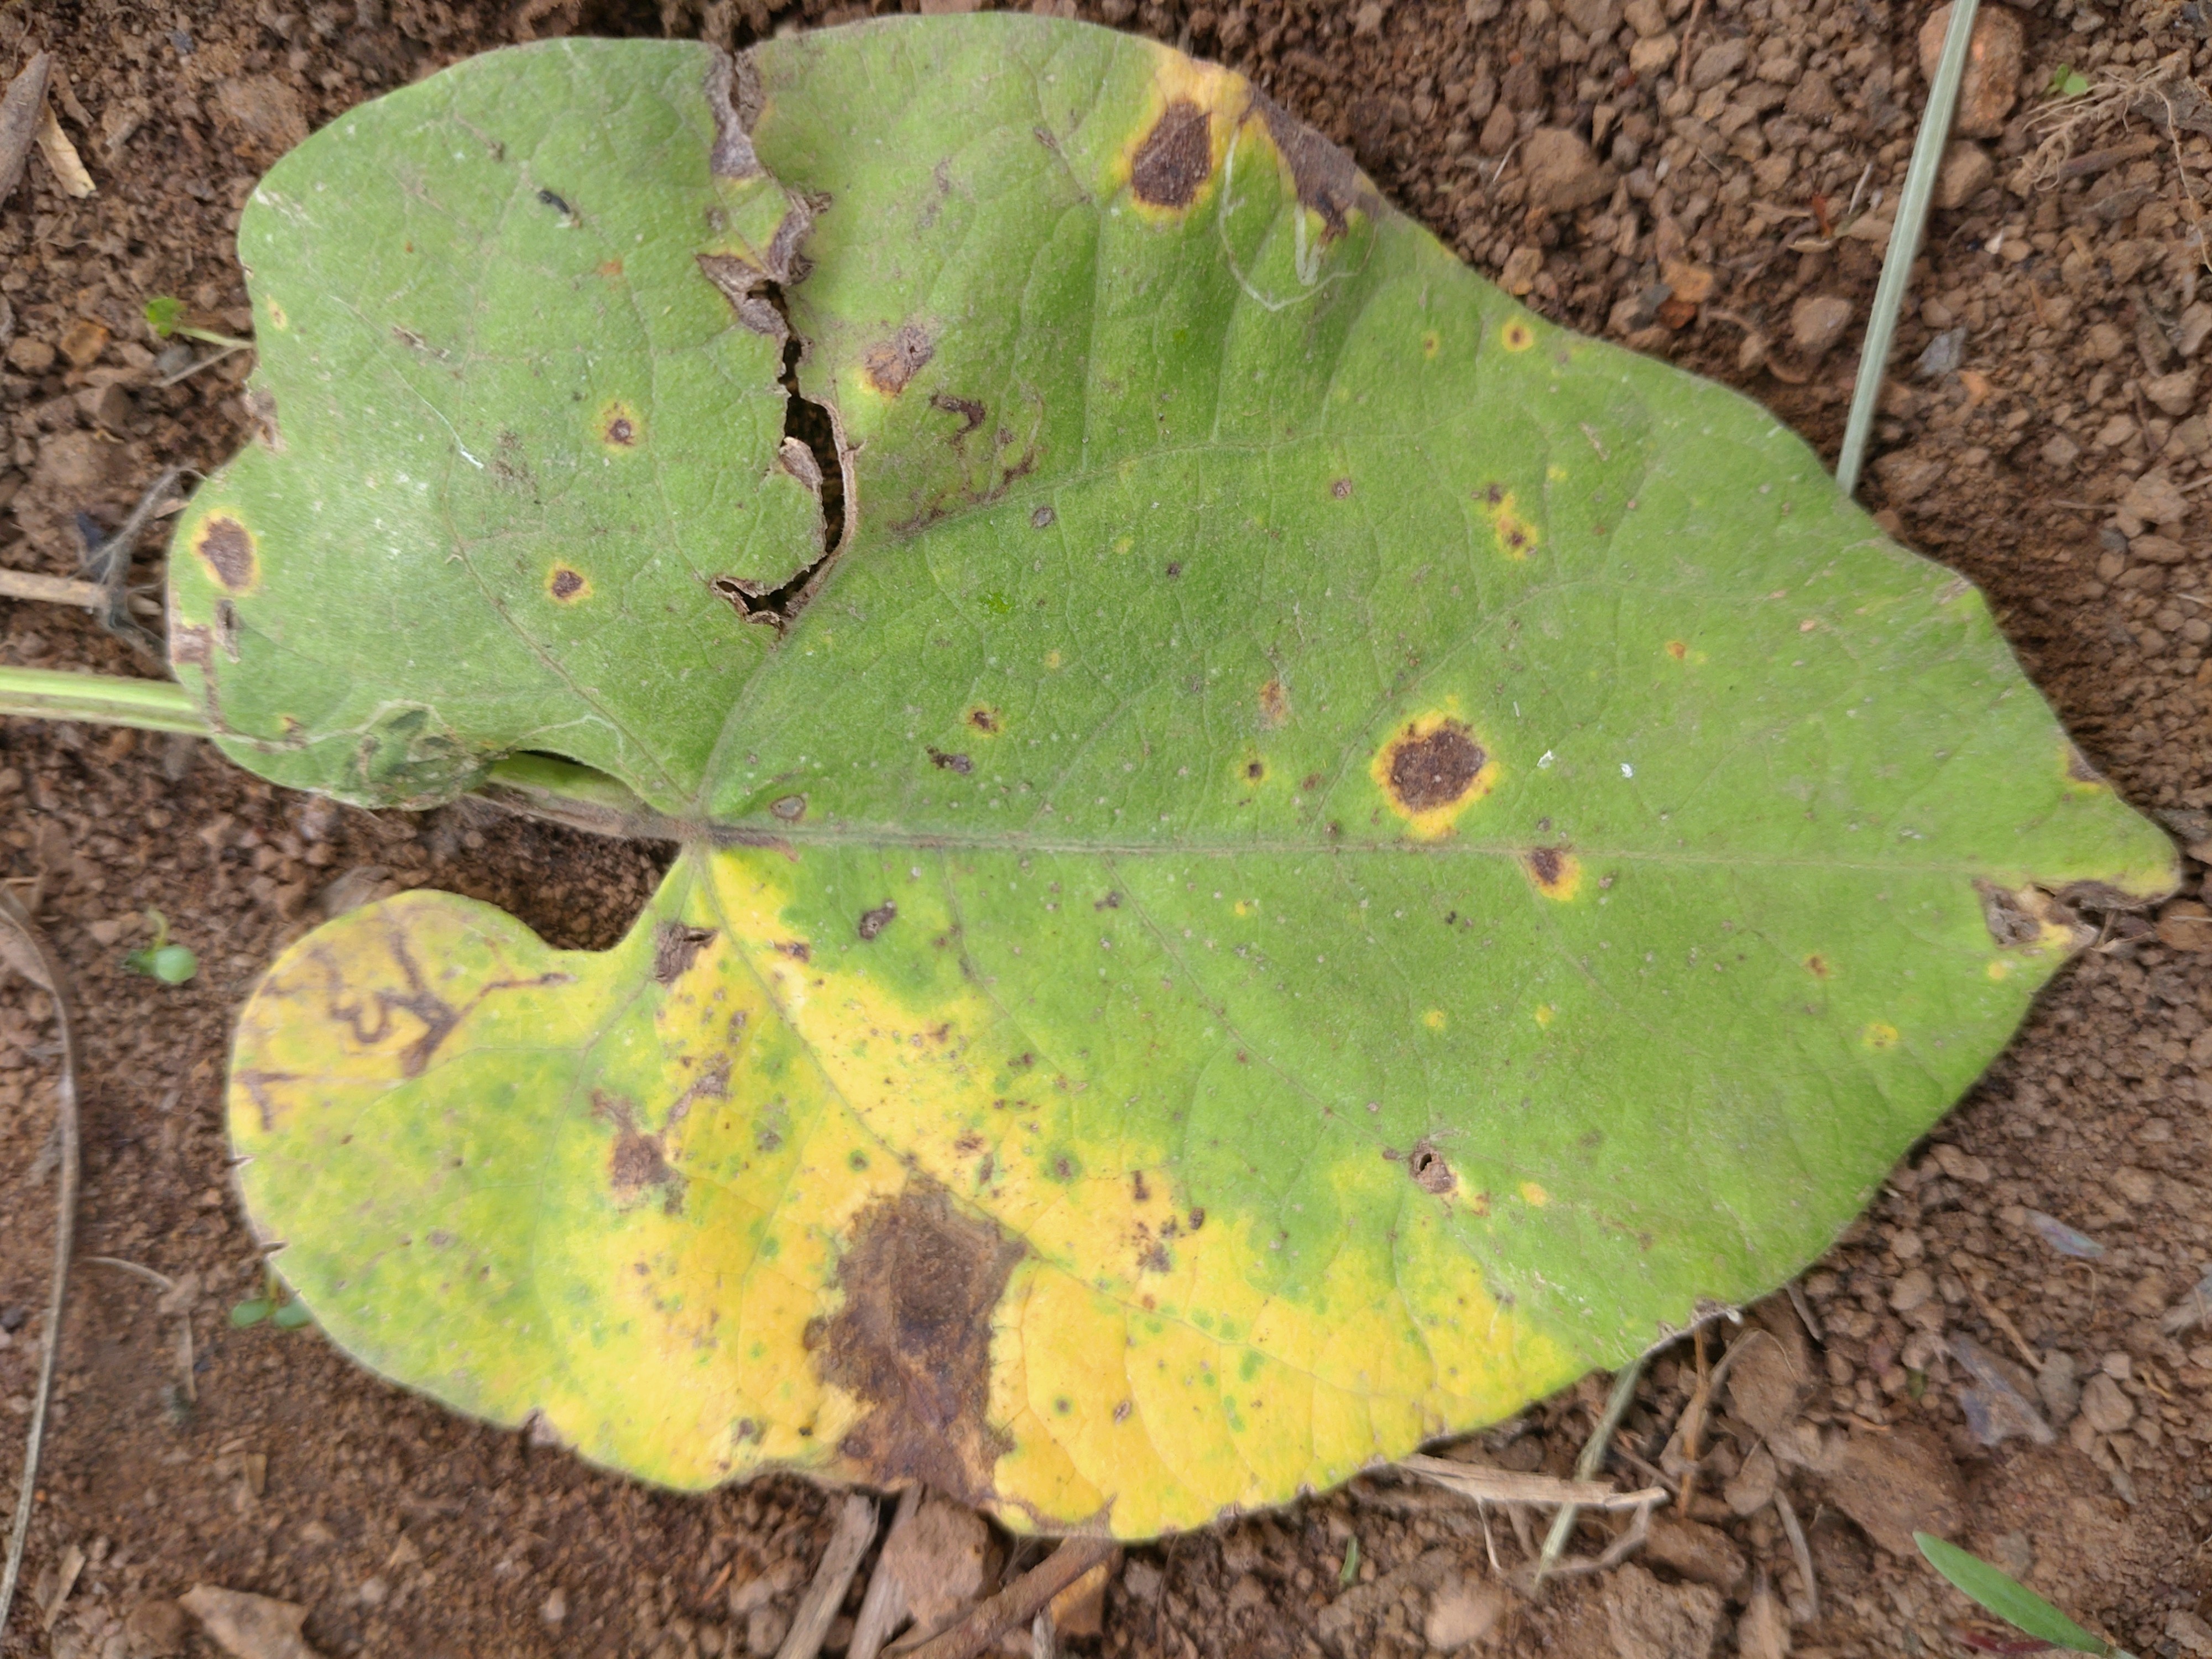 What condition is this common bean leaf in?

rust
